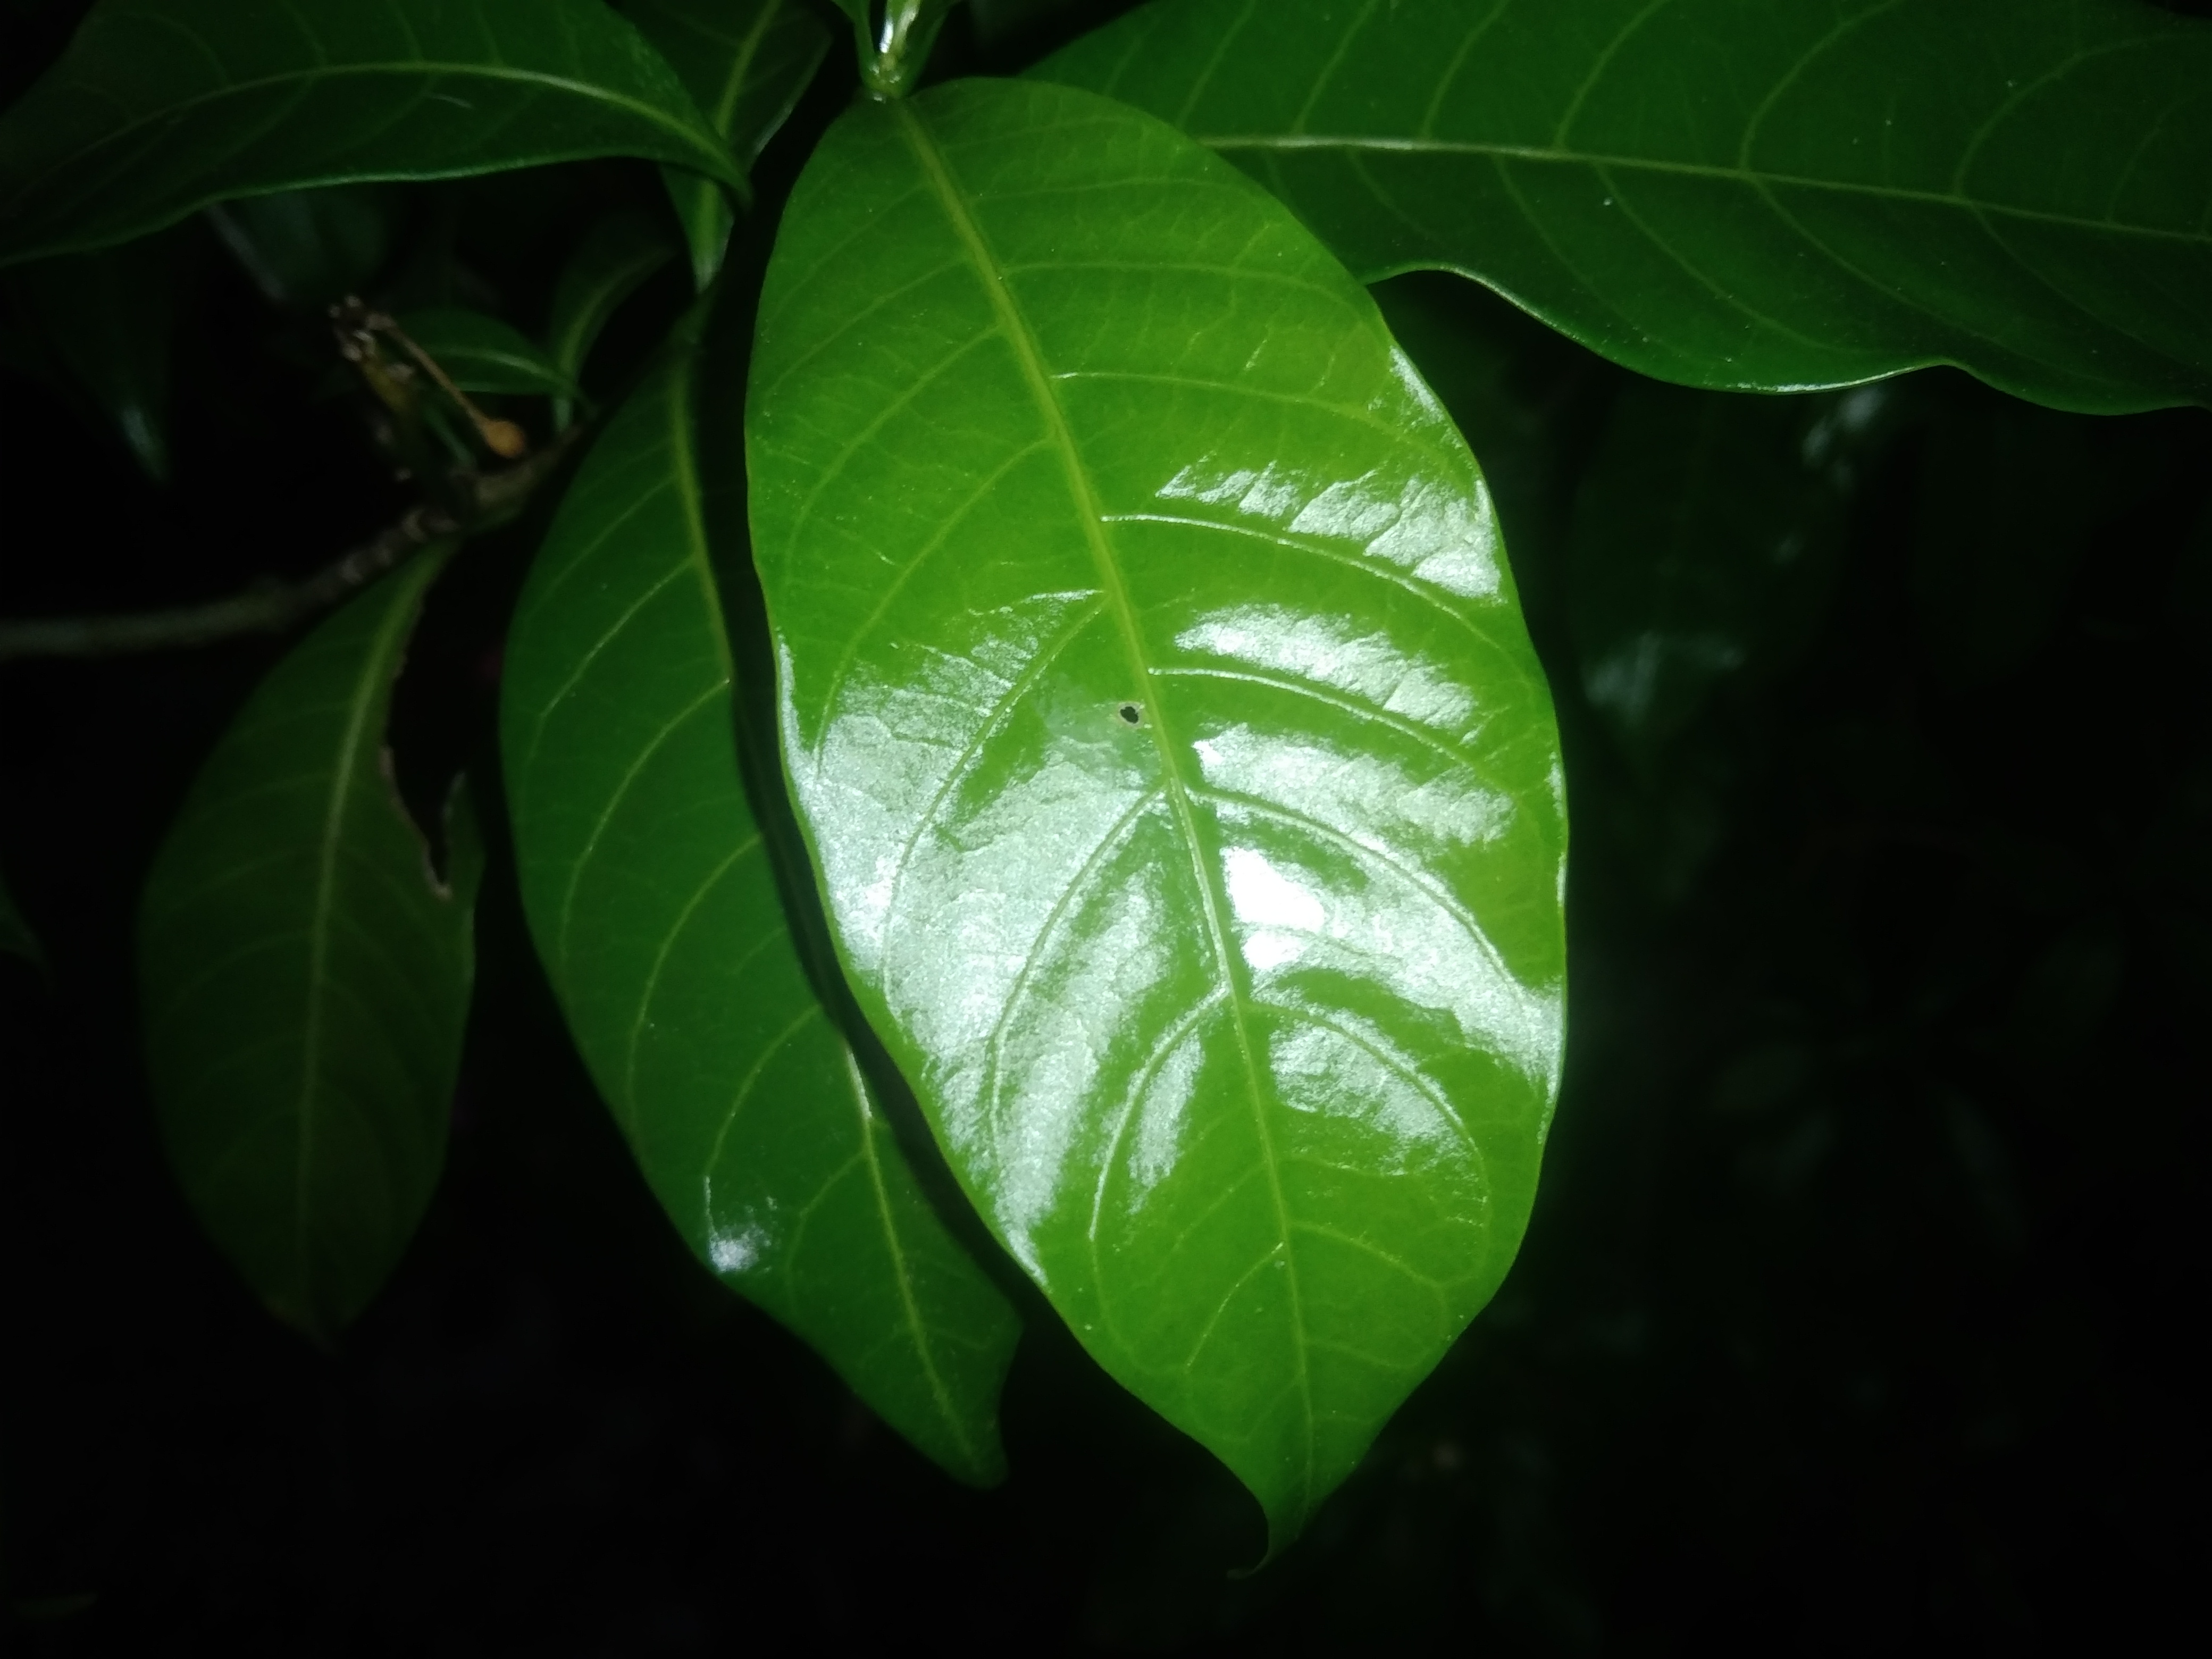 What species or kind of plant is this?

togor
